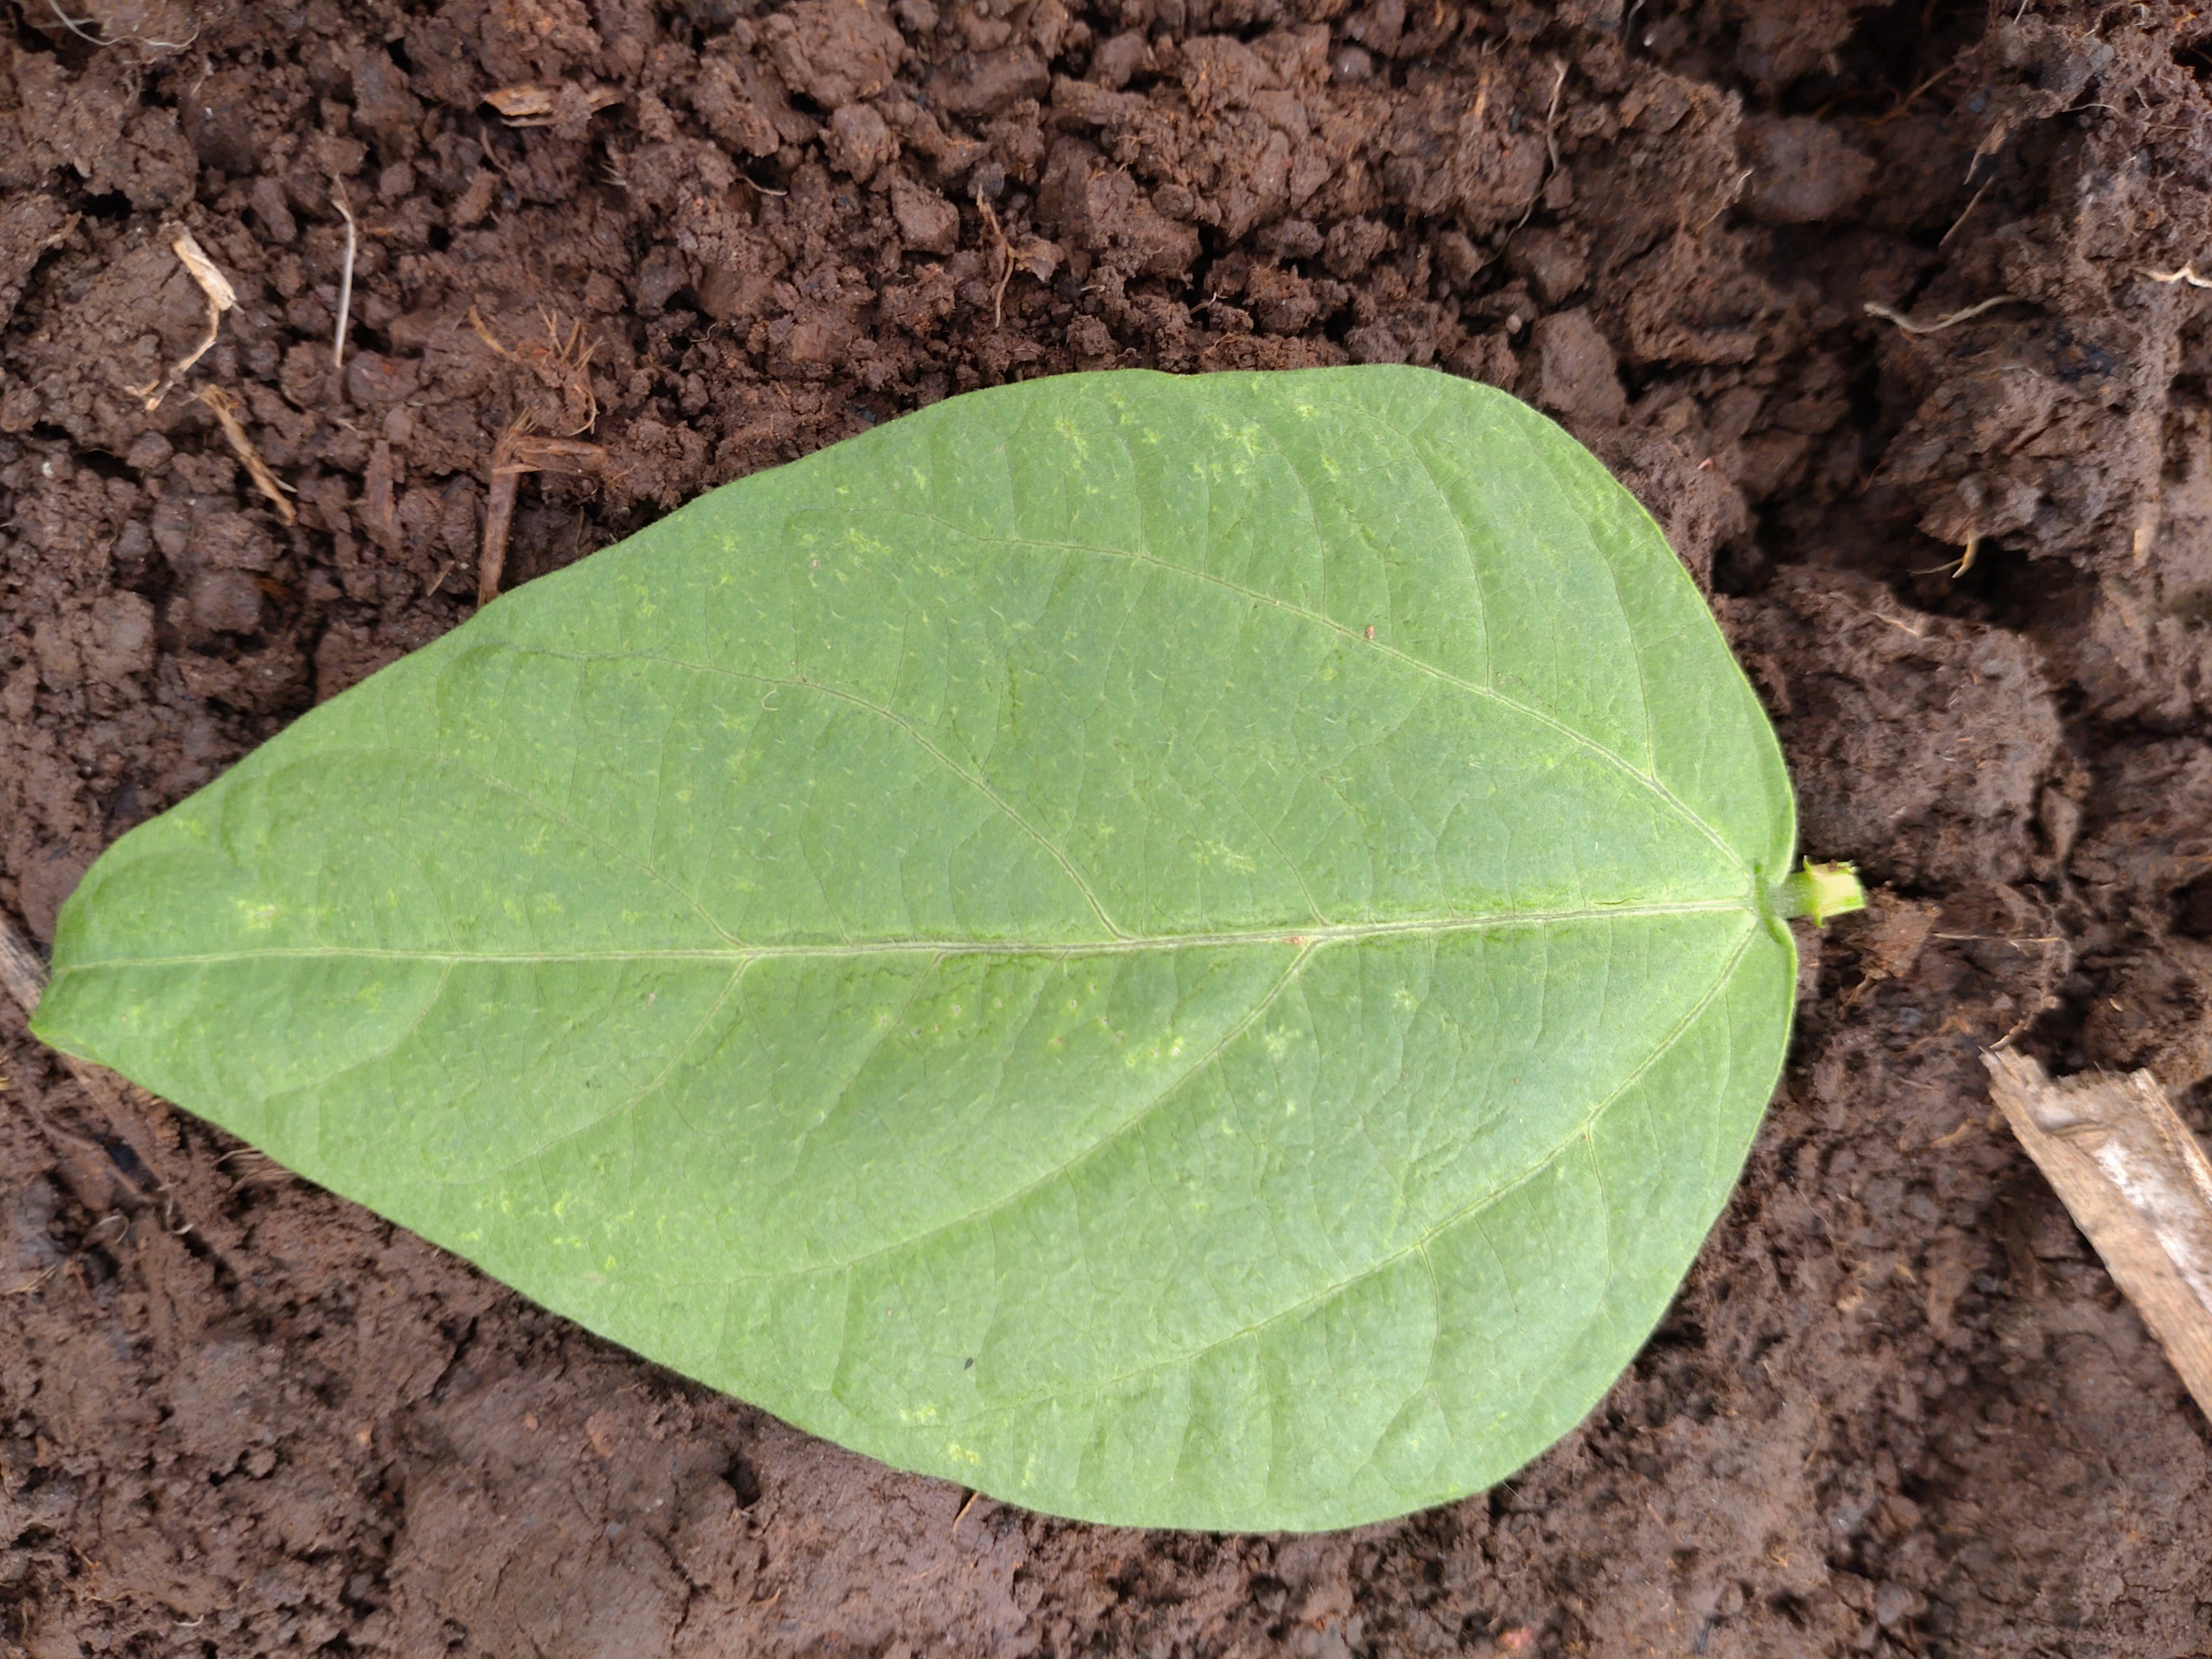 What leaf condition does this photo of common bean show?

healthy
